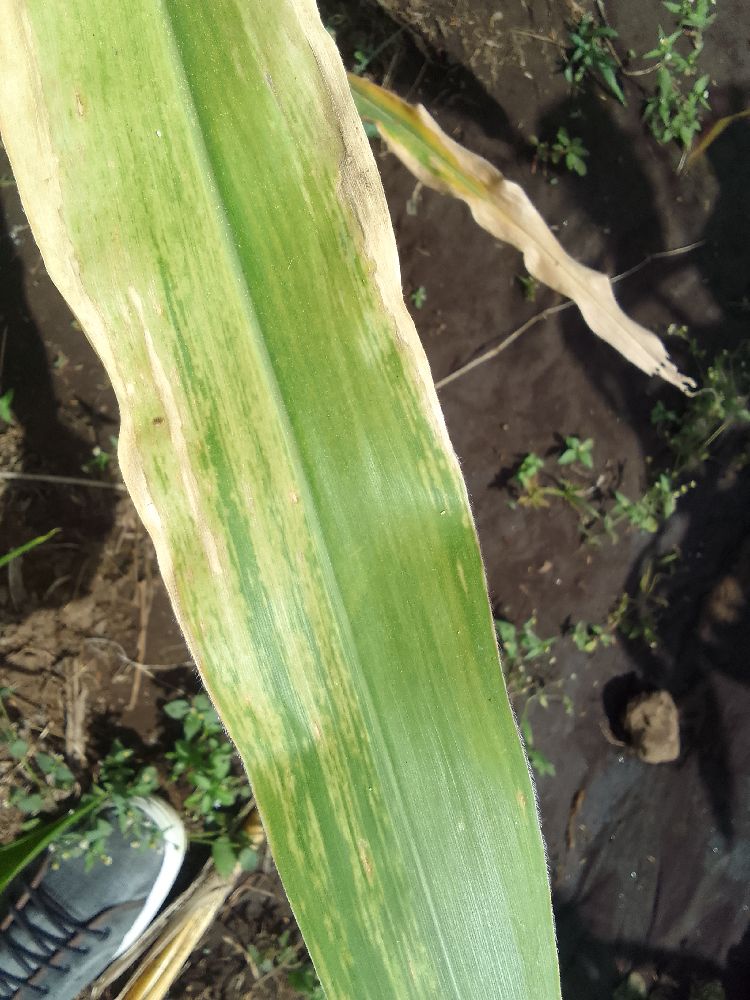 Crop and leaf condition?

maize, maize lethal necrosis
